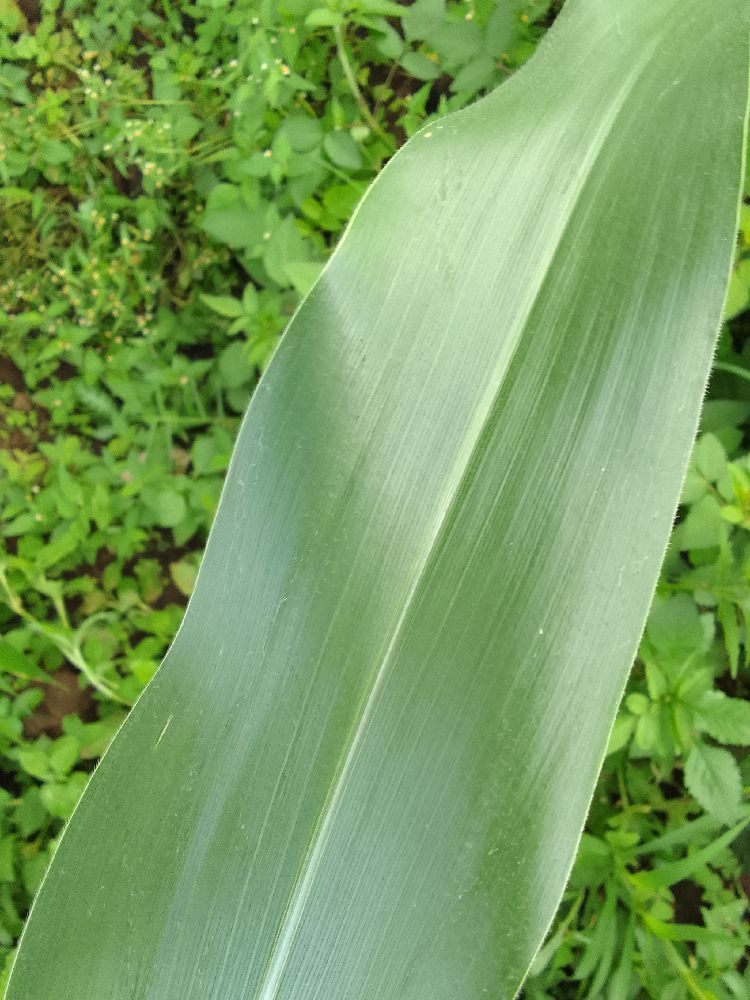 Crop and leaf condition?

maize, healthy
